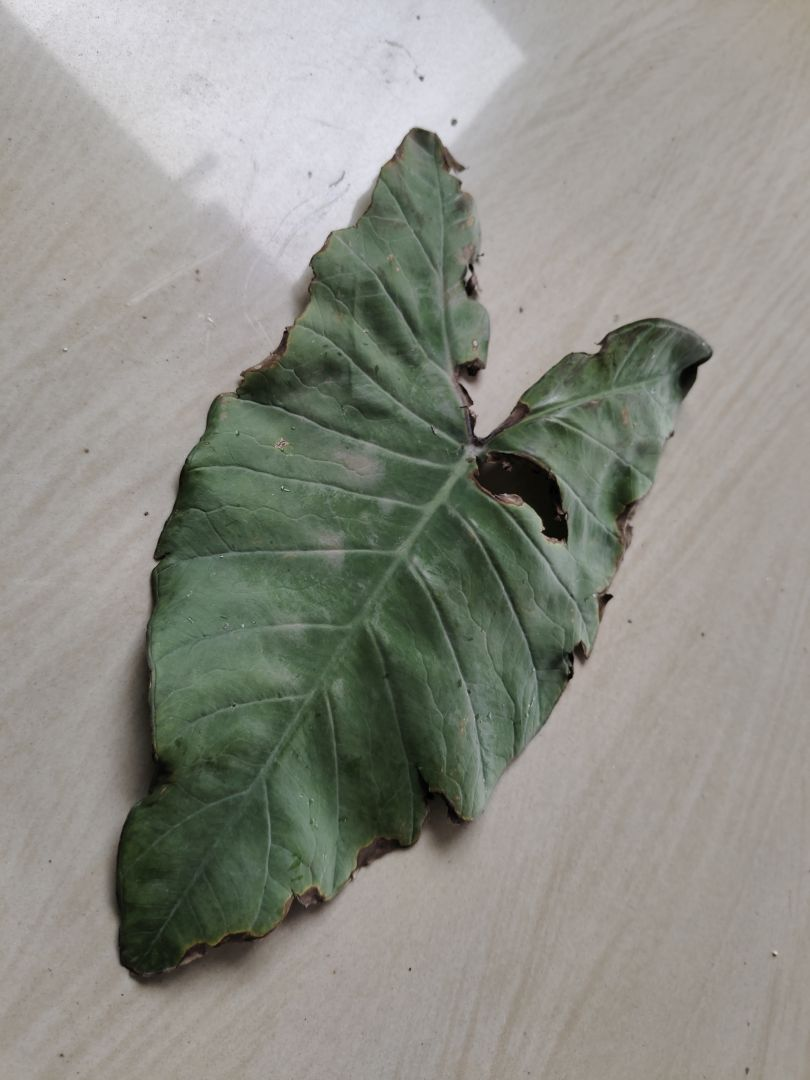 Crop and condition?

taro, leaf blight
